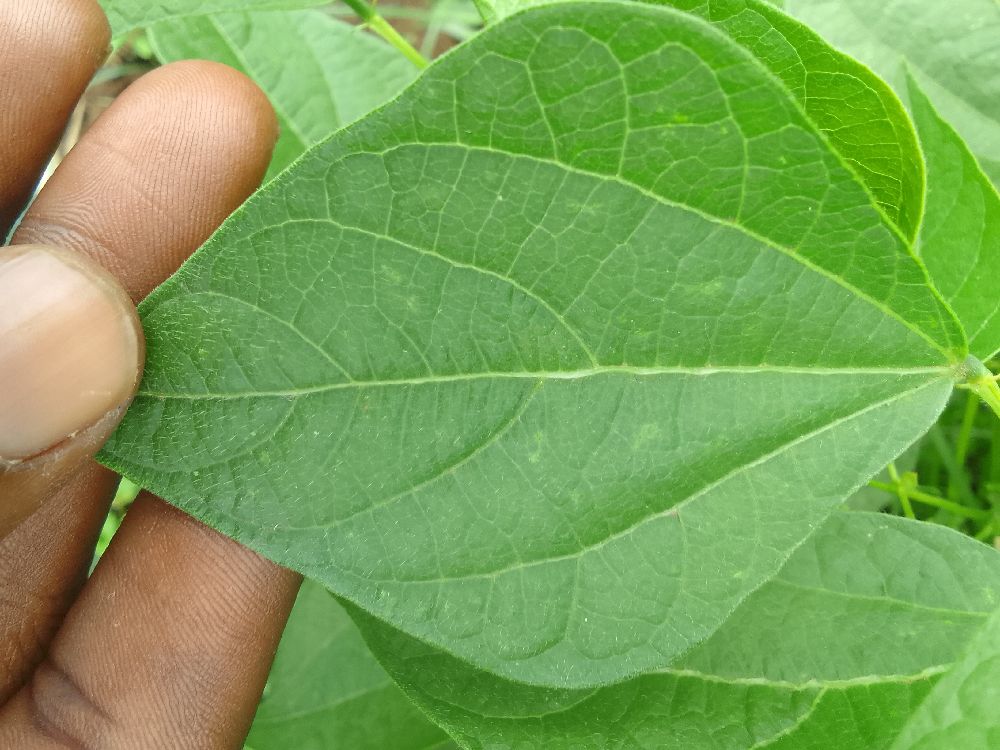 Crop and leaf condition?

common bean, healthy
